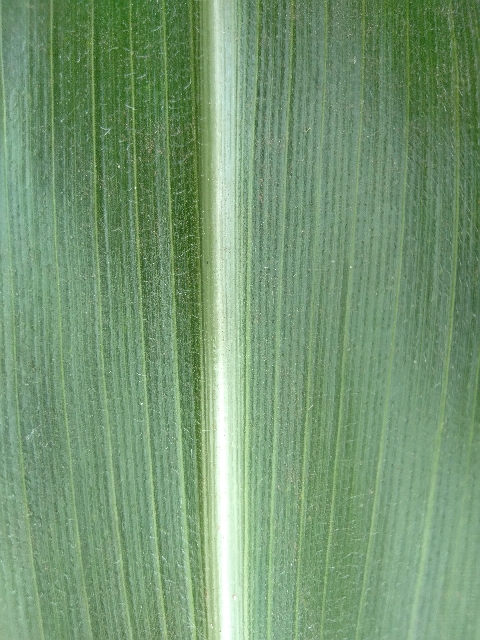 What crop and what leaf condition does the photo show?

maize, healthy
